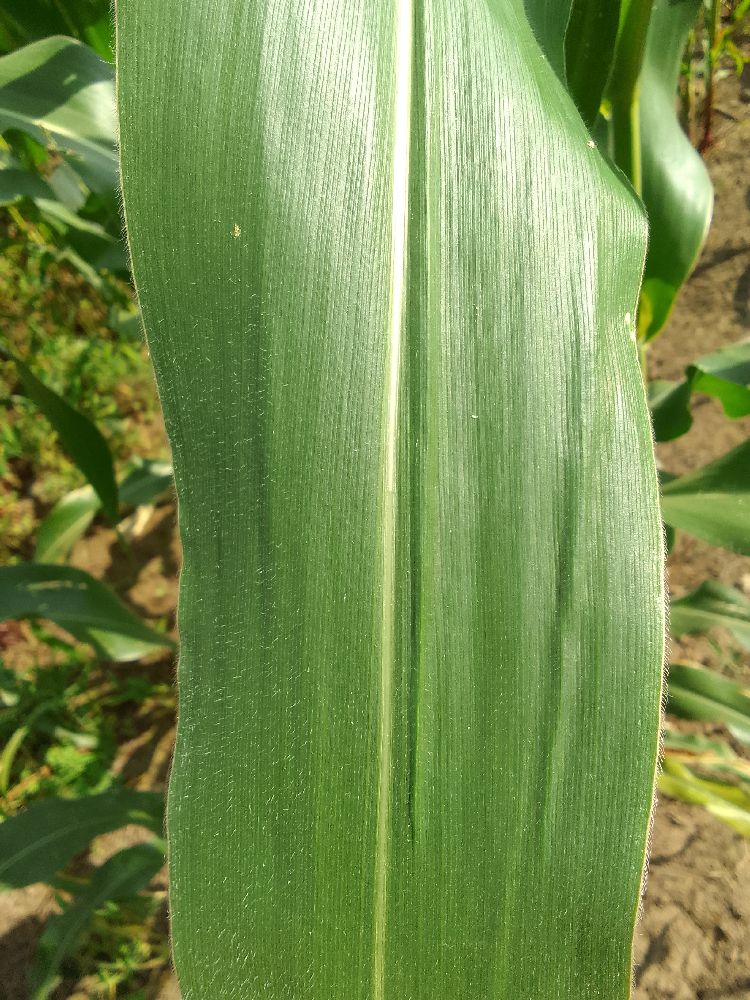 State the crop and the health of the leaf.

maize, healthy
